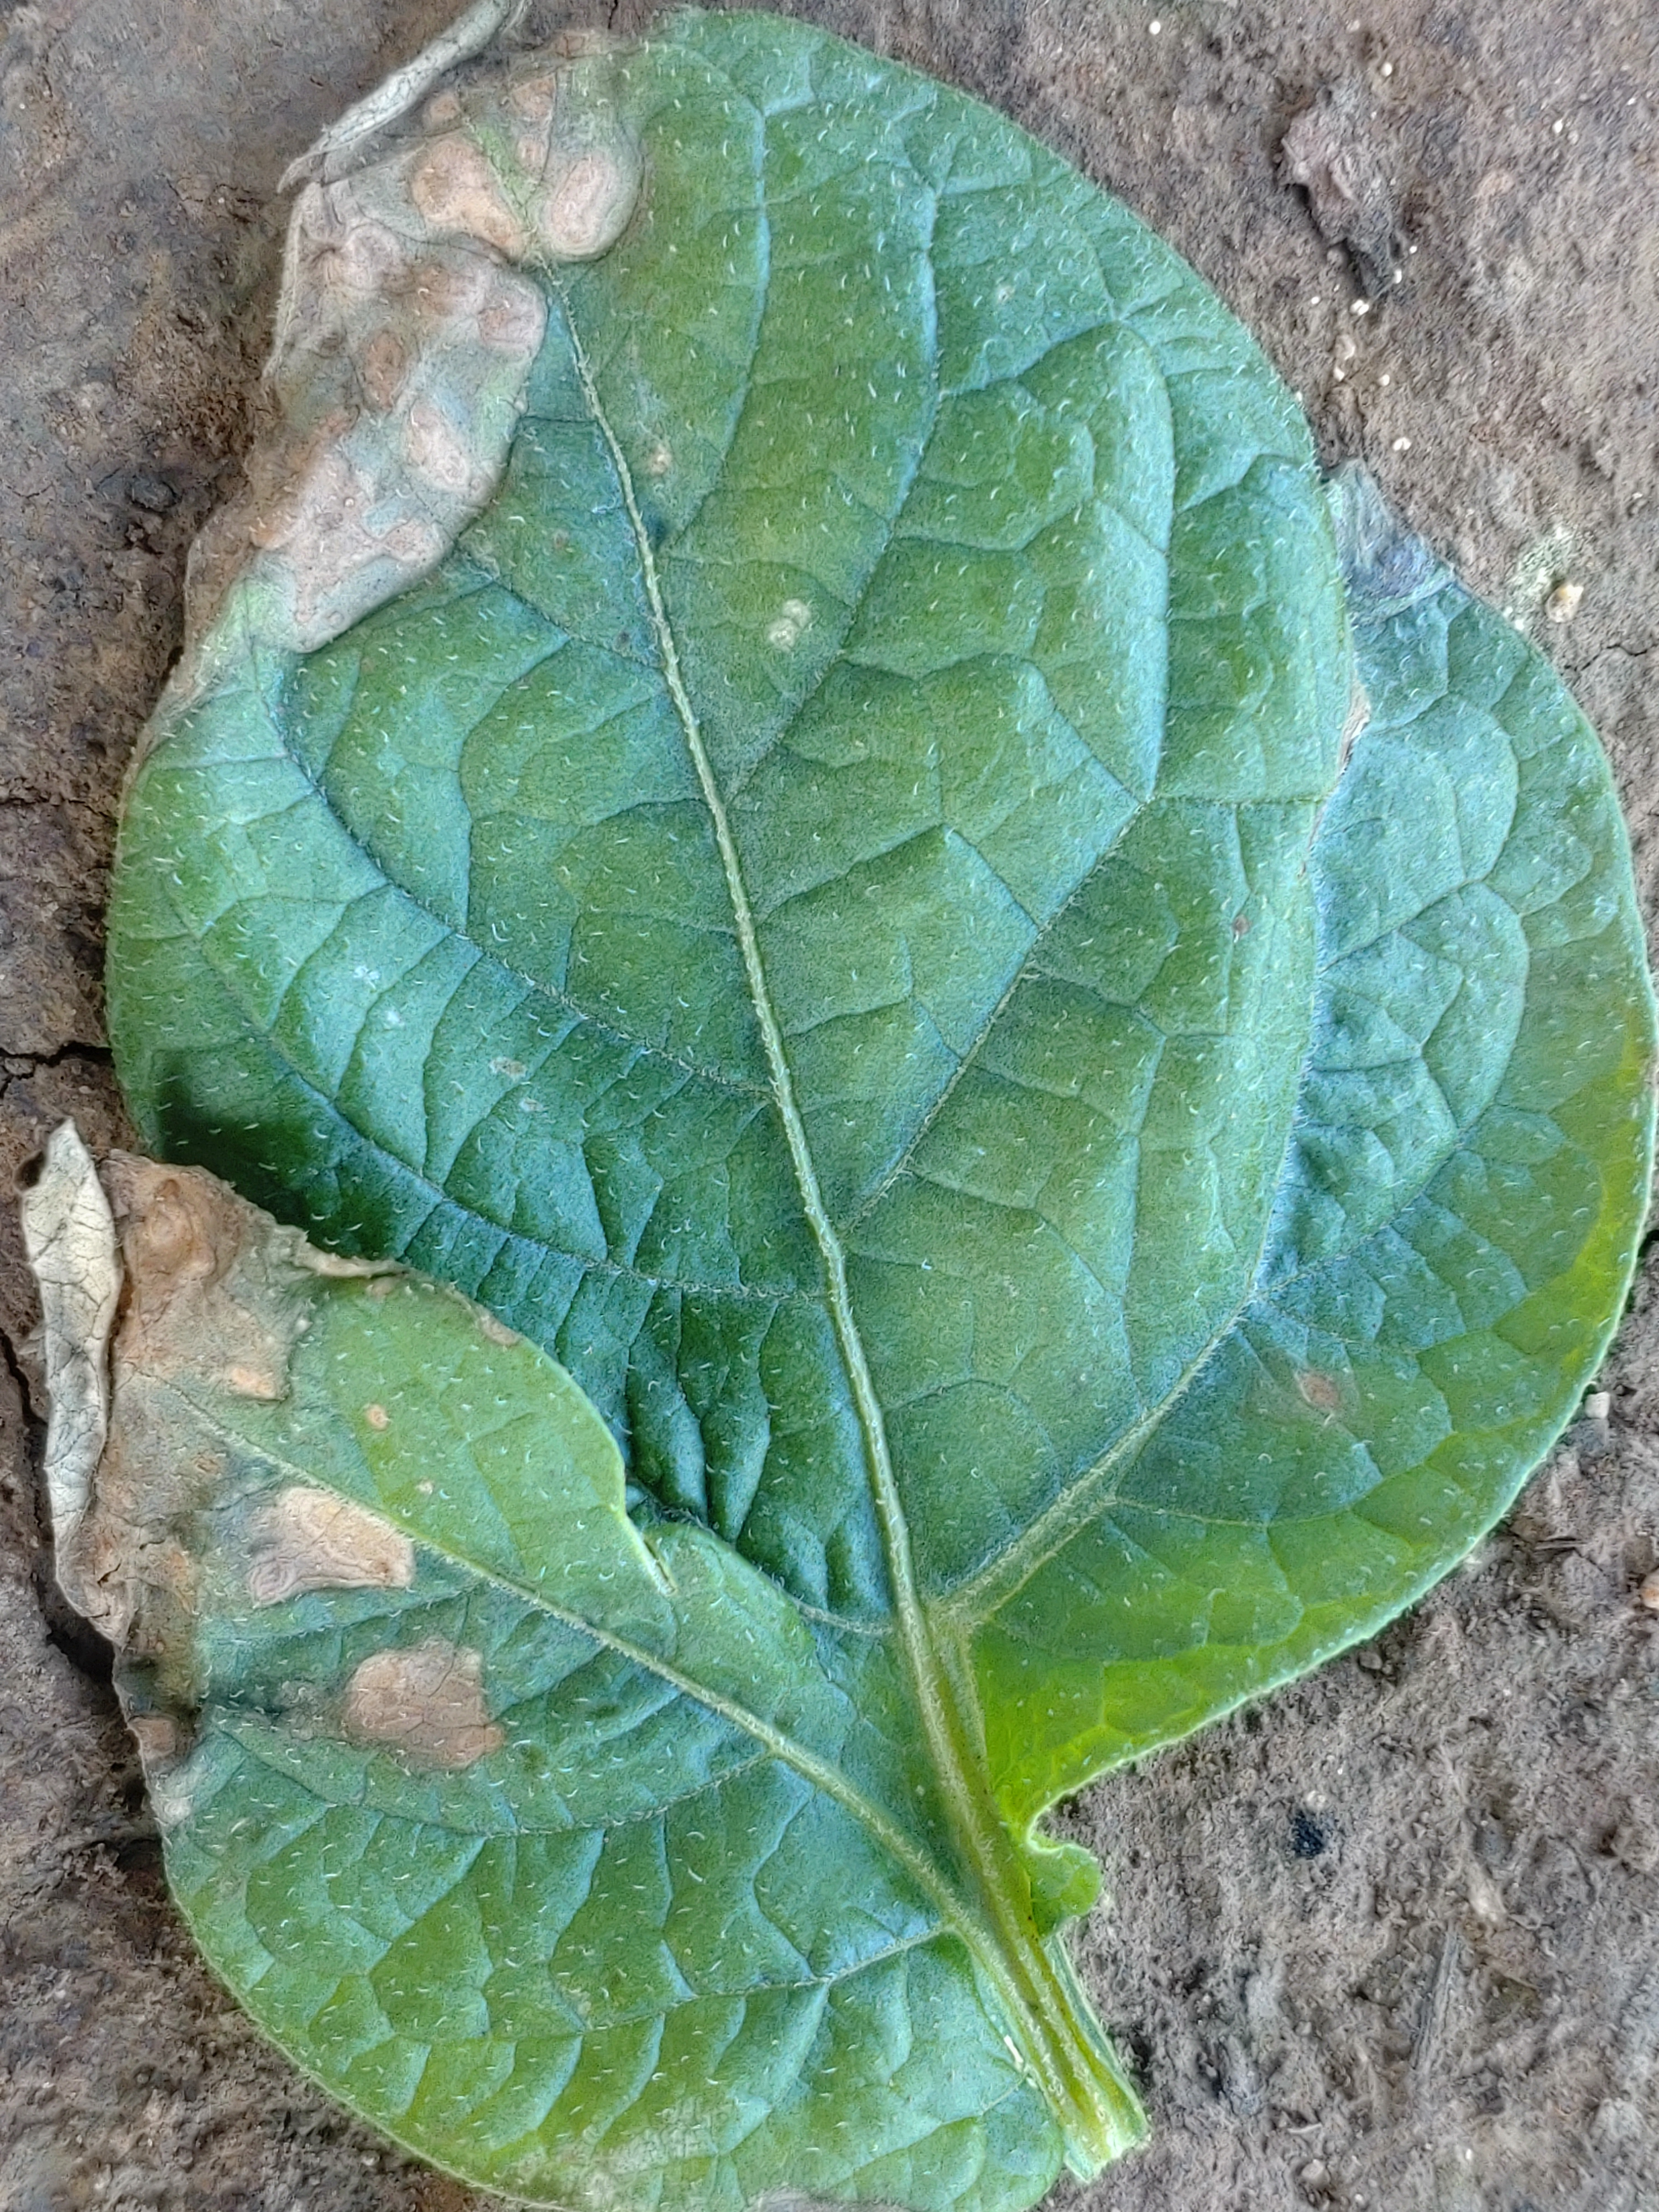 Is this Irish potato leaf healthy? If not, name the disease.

early blight
